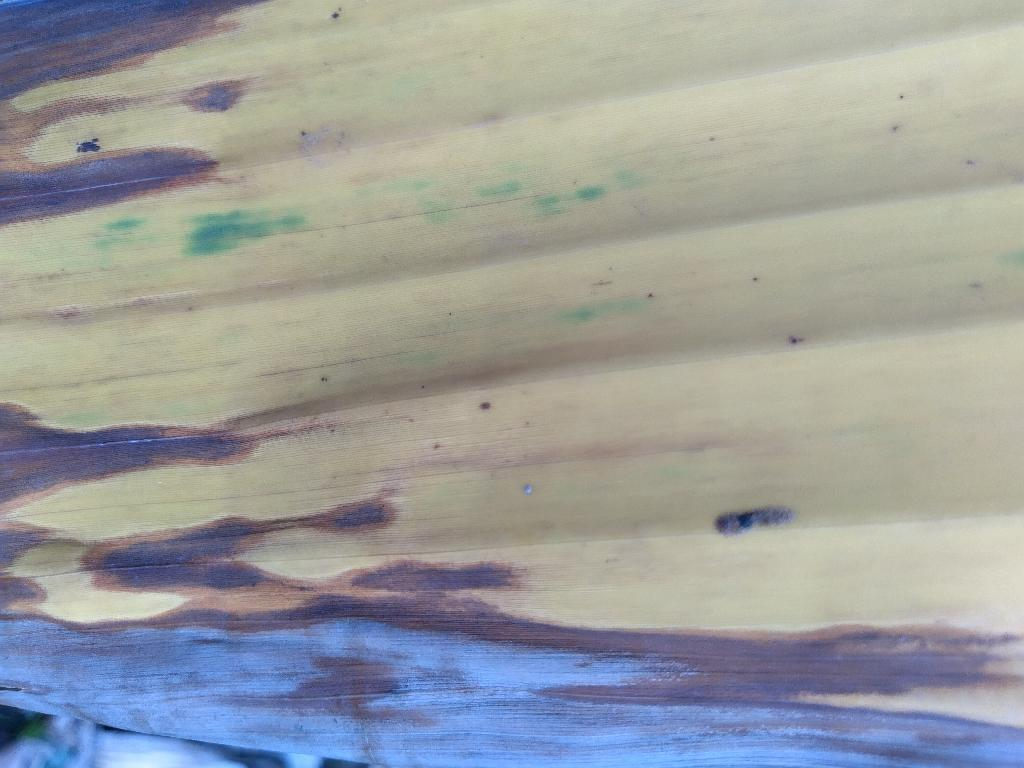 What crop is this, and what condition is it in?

banana, fusarium wilt race 1
